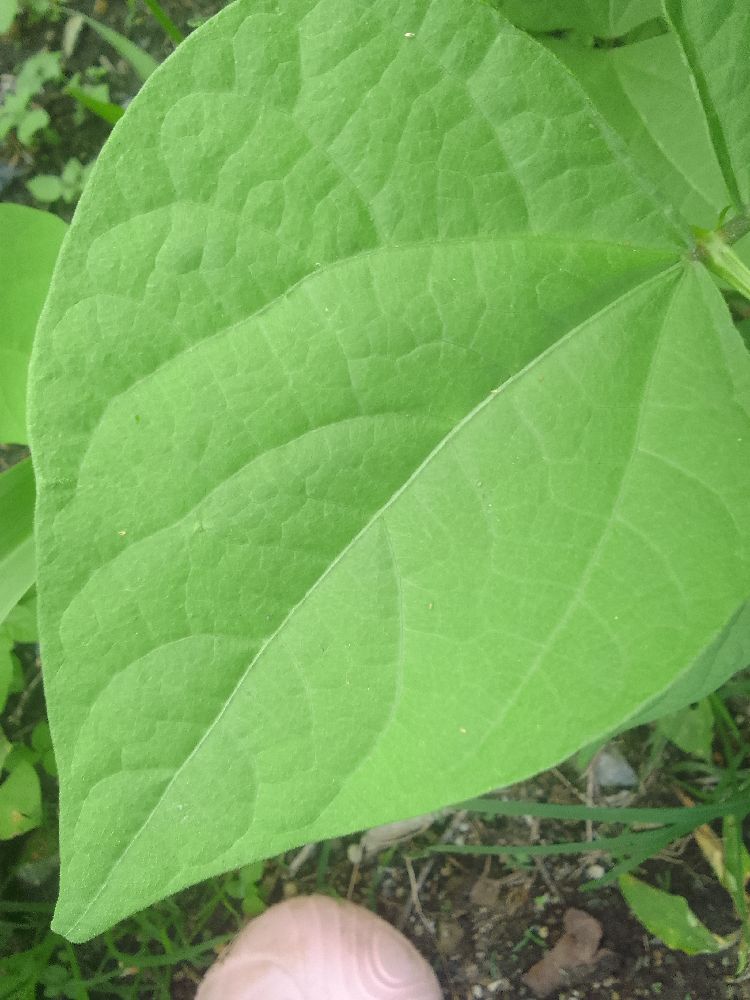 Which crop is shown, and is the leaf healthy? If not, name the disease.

common bean, healthy
